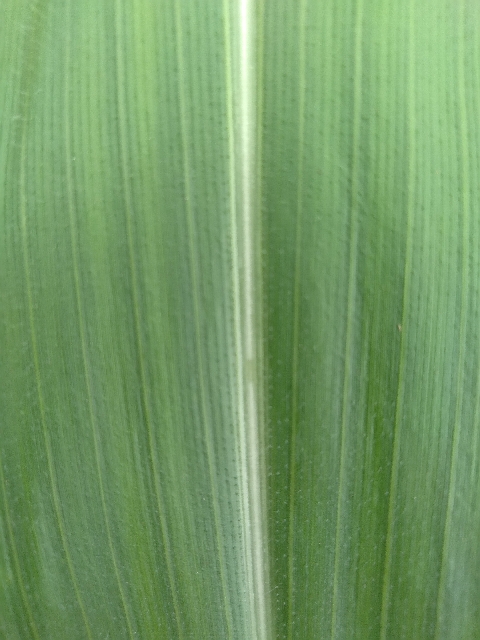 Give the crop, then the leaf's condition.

maize, healthy
